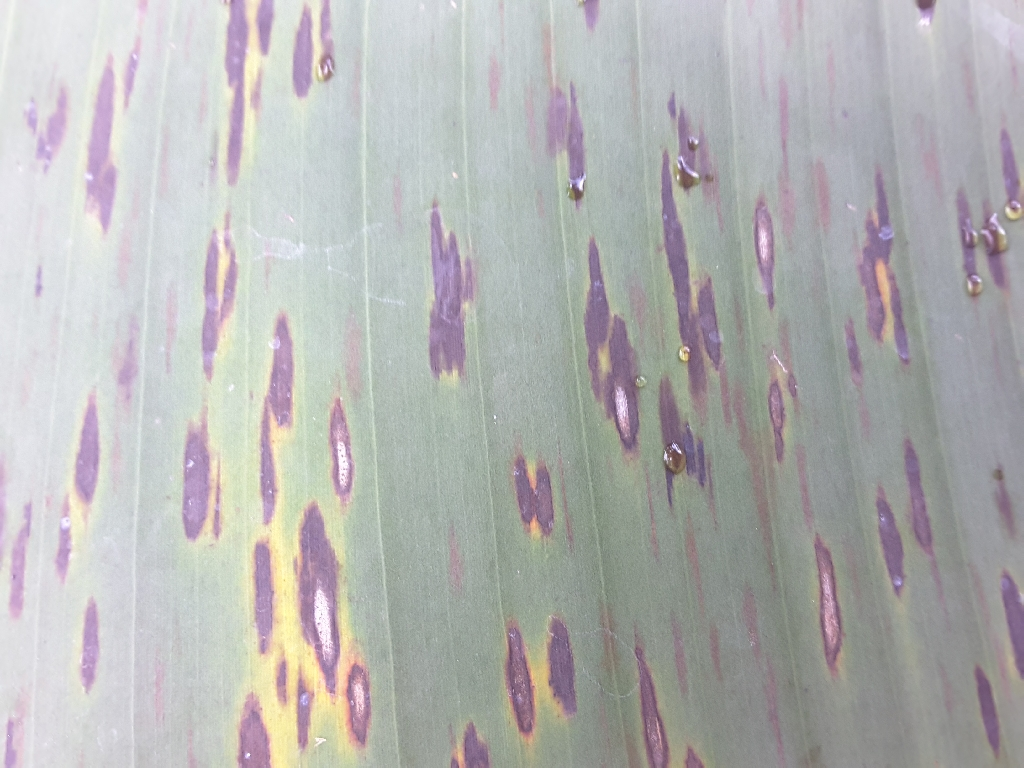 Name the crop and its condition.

banana, black sigatoka
